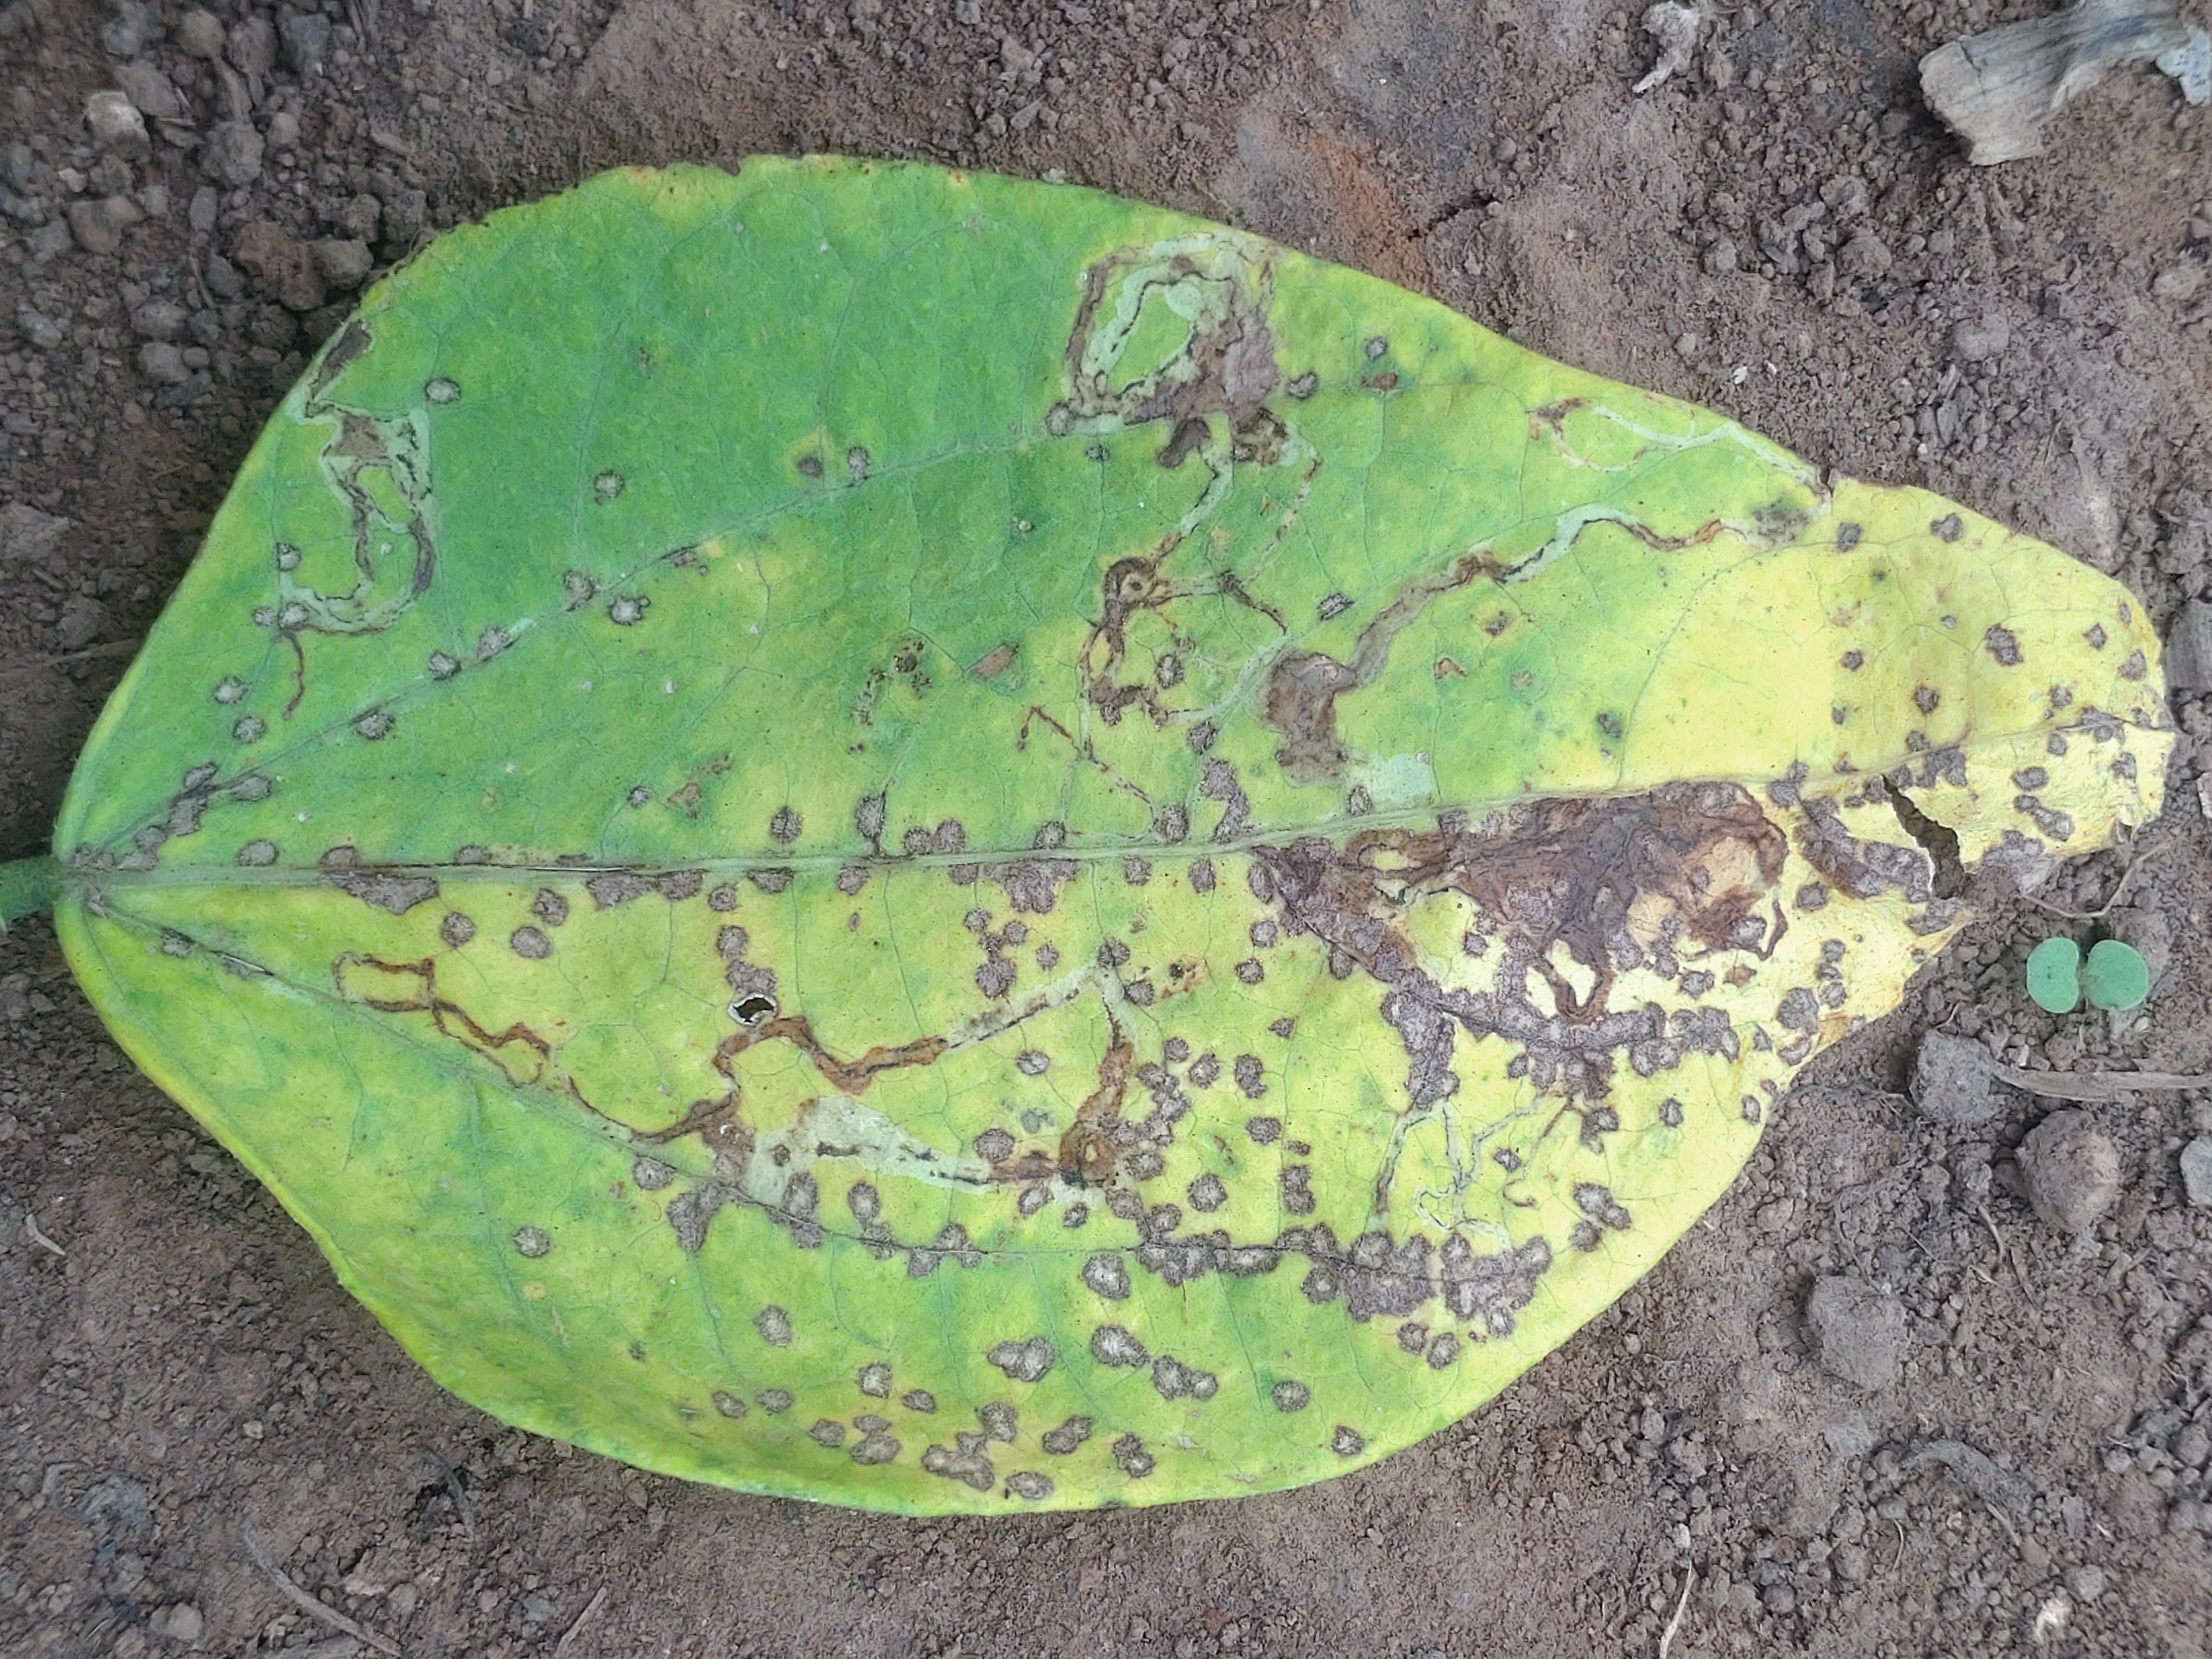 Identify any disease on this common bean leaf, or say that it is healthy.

anthracnose
